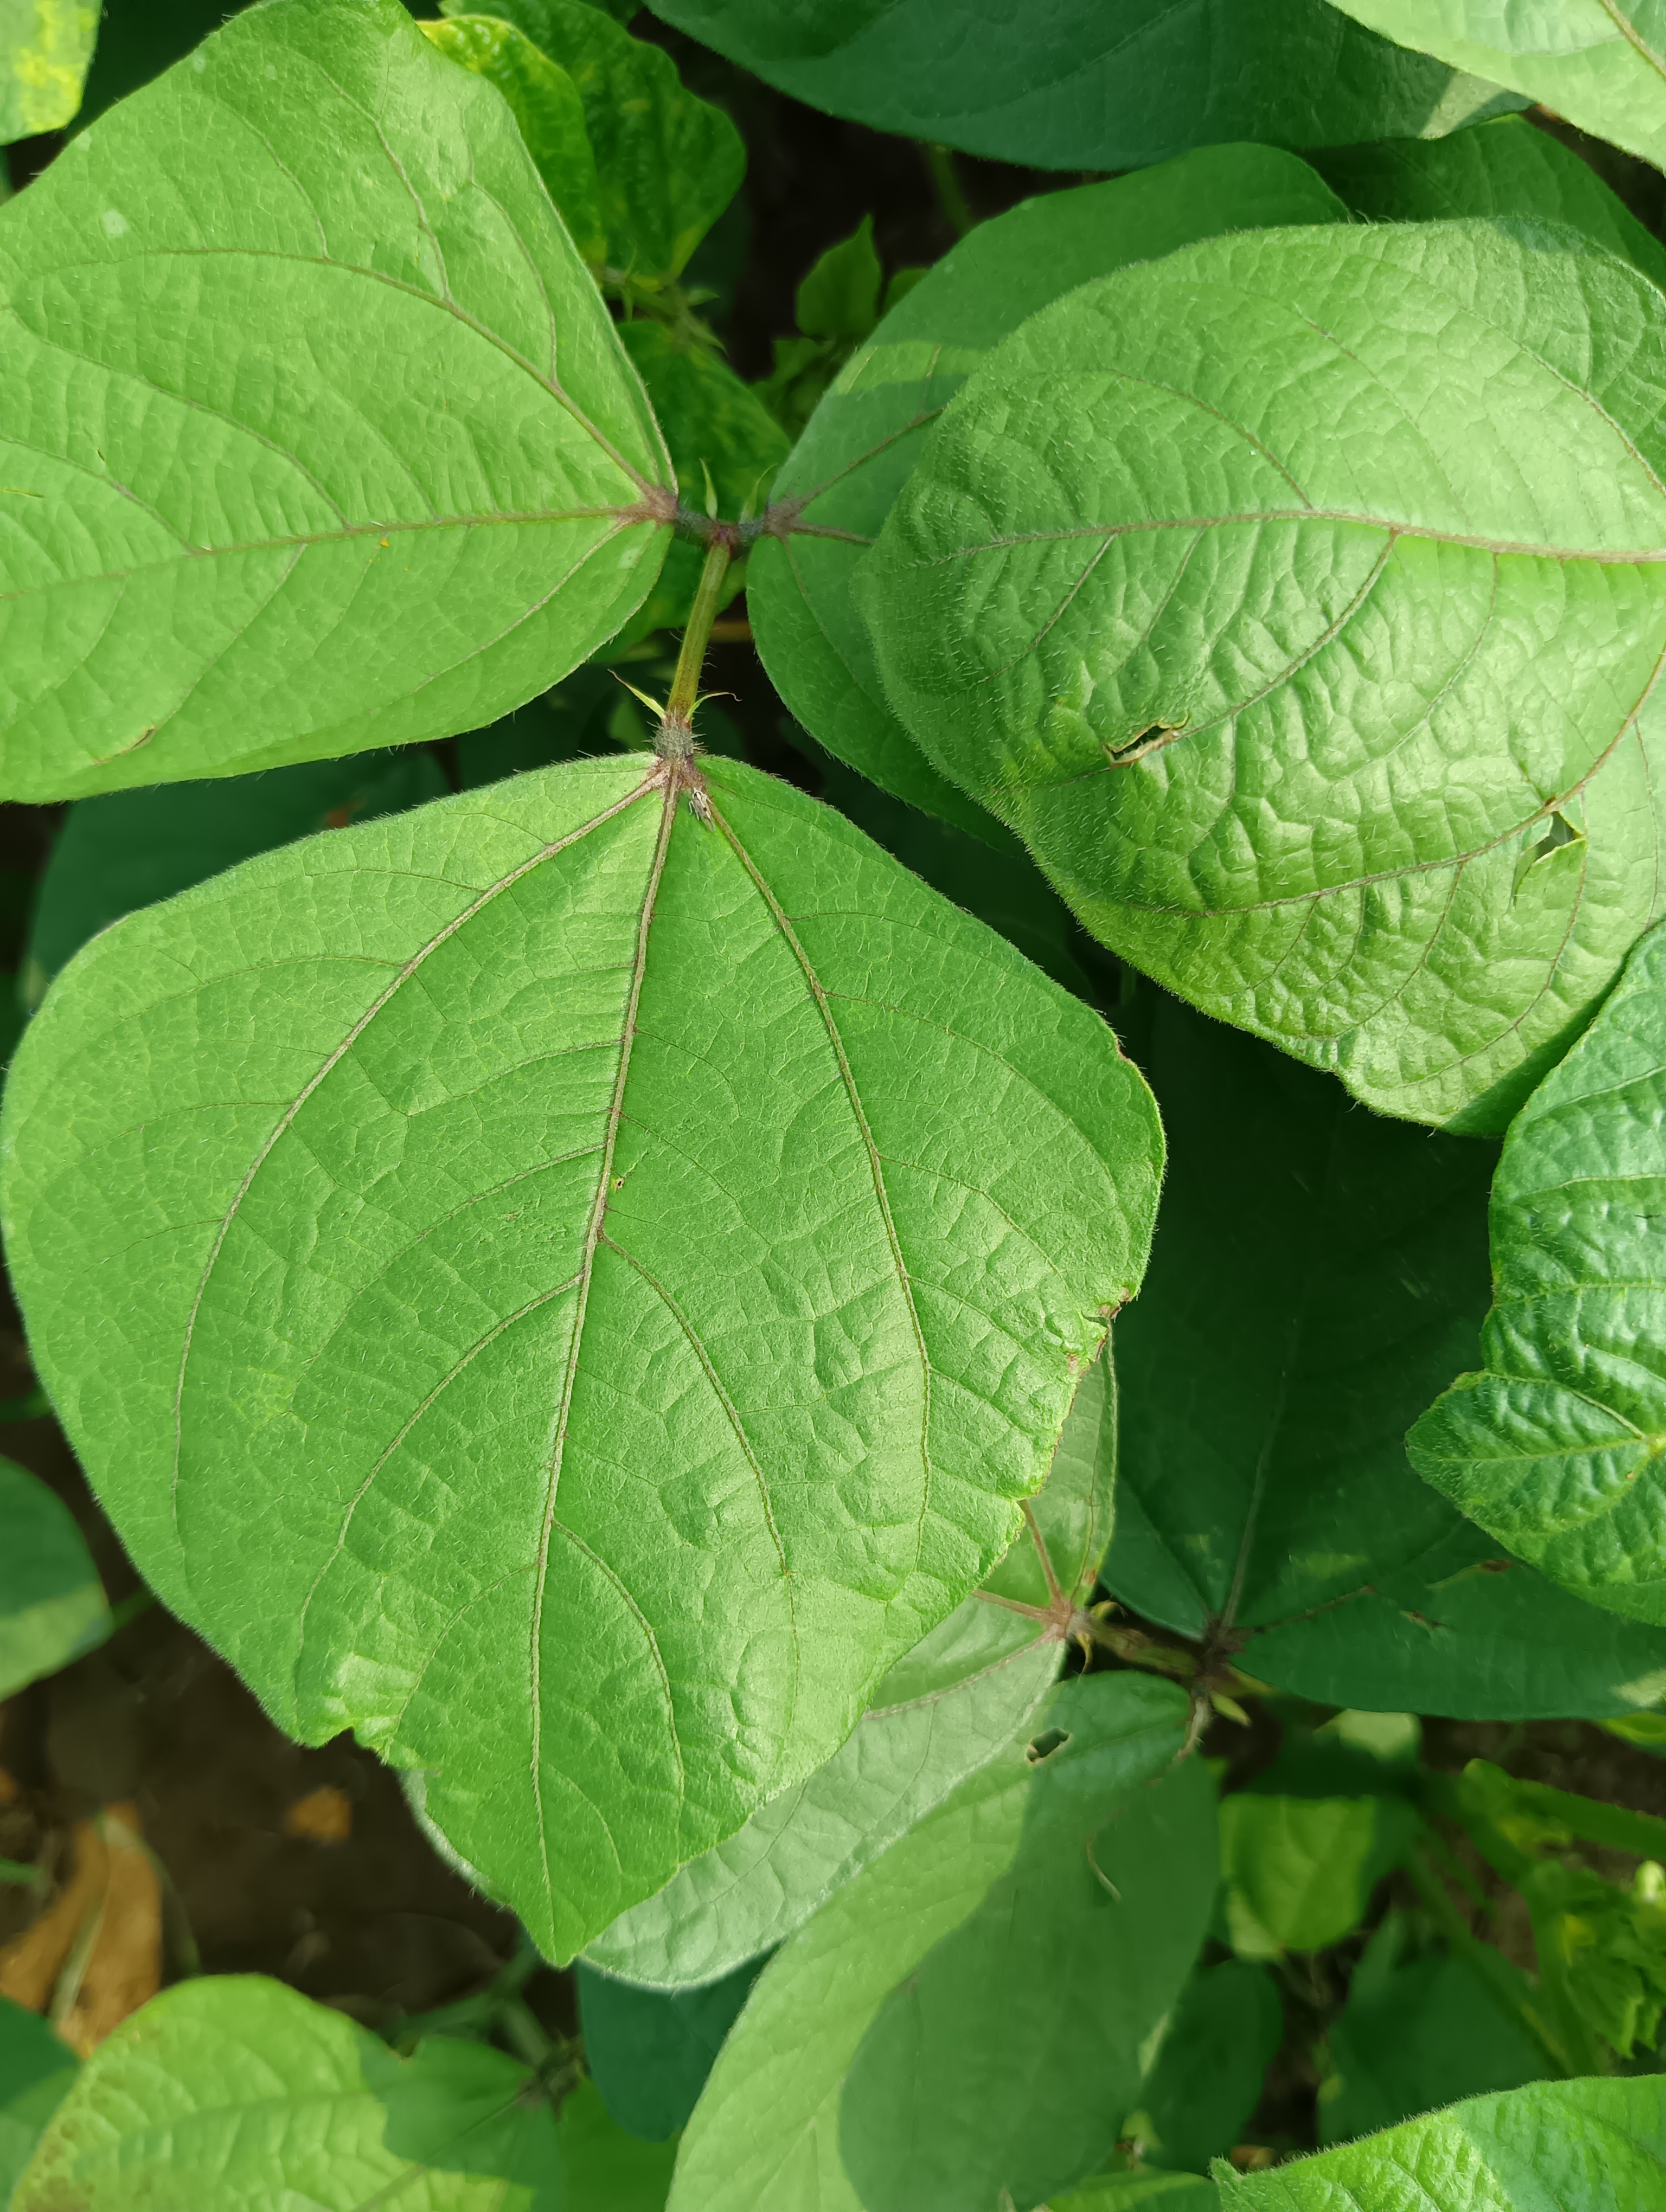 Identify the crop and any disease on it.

mungbean, healthy
